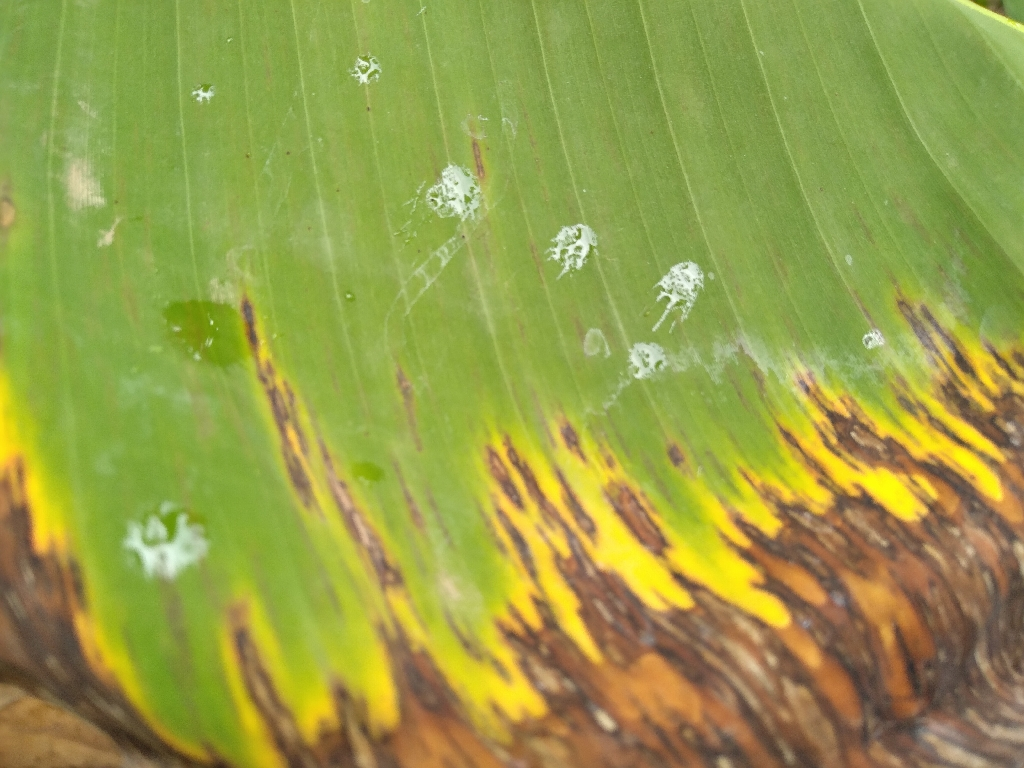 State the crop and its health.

banana, black sigatoka
